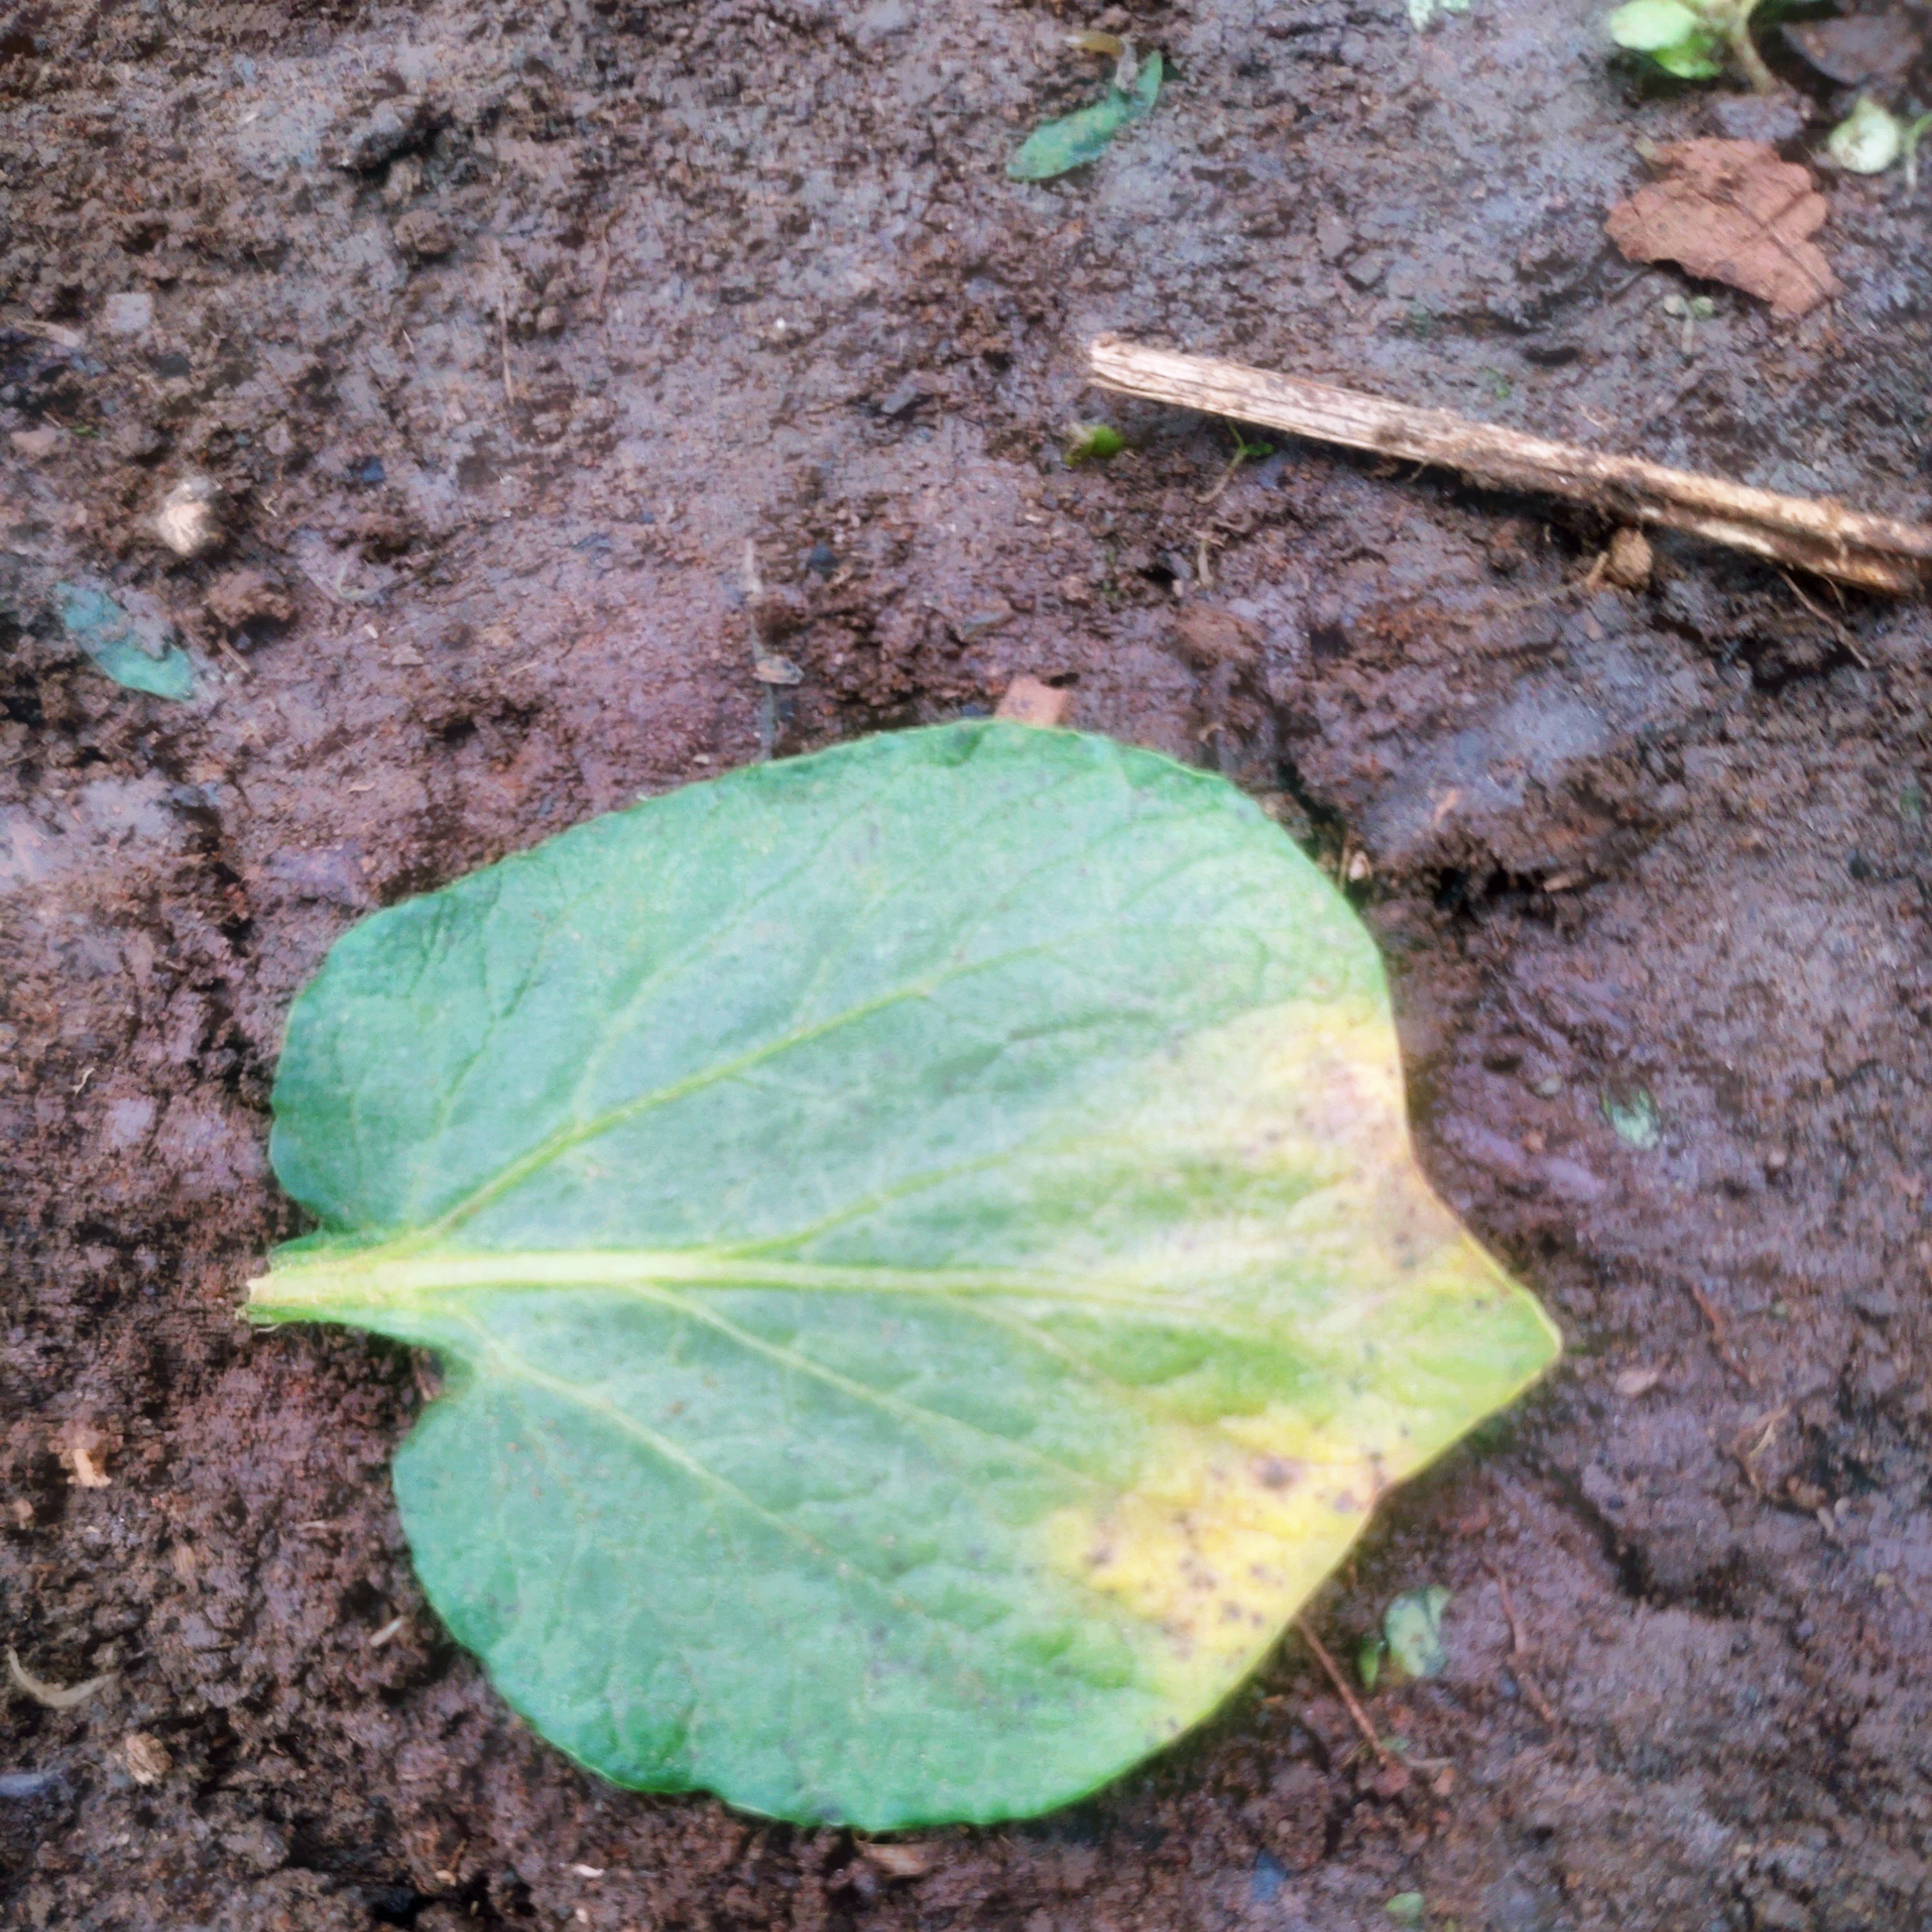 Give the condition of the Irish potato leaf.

late blight
